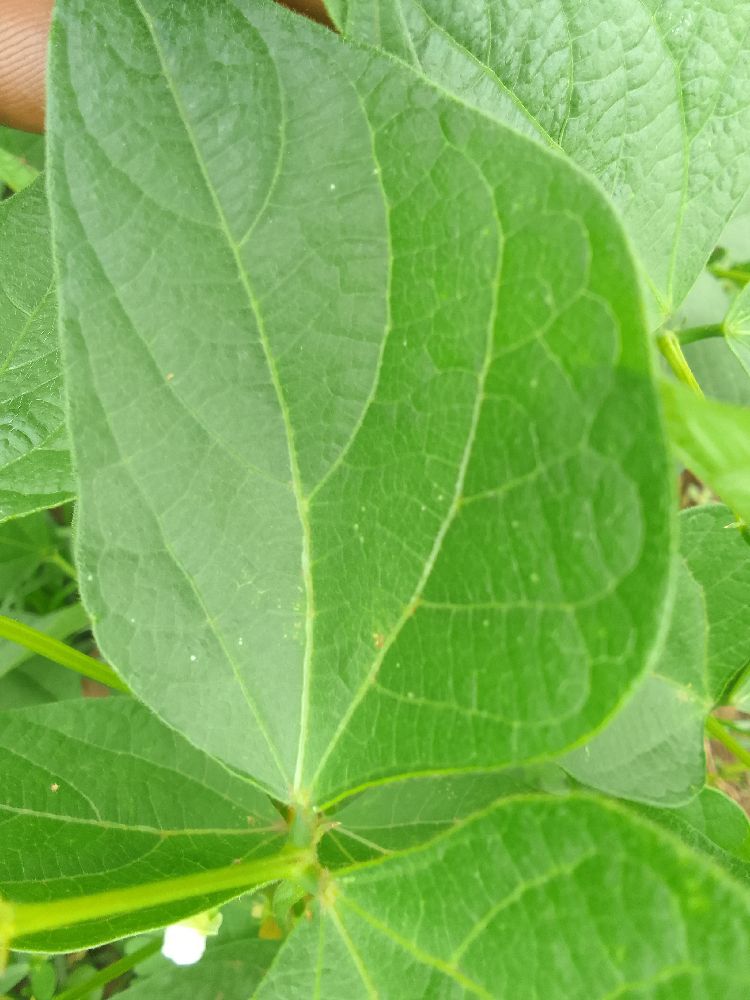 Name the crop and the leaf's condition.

common bean, healthy
